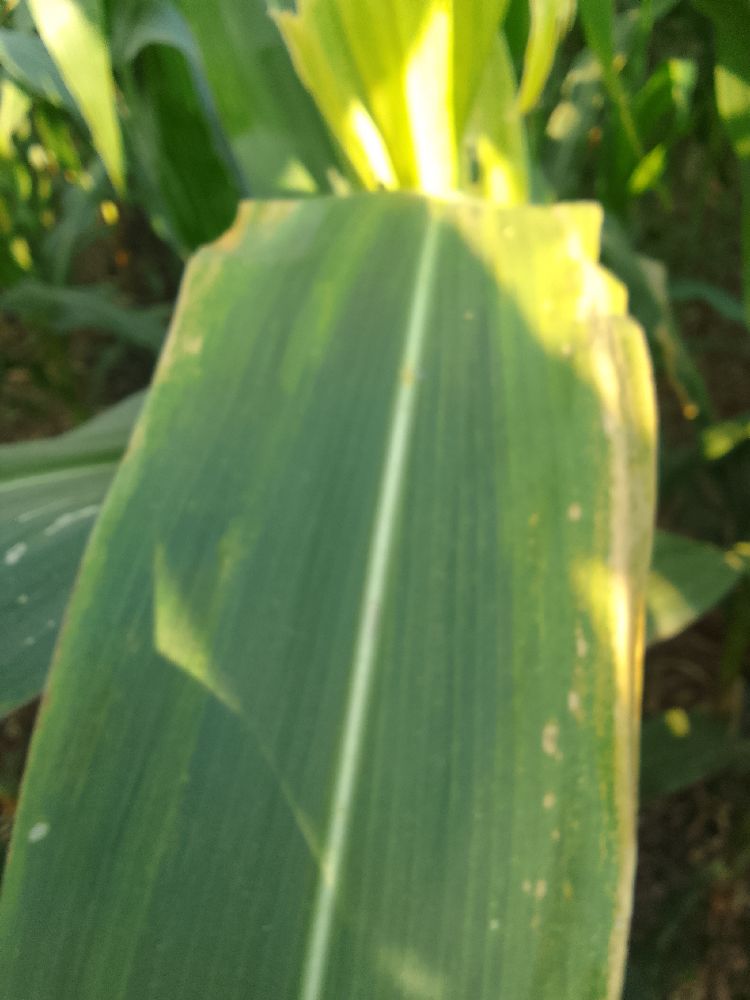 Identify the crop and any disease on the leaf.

maize, maize lethal necrosis
